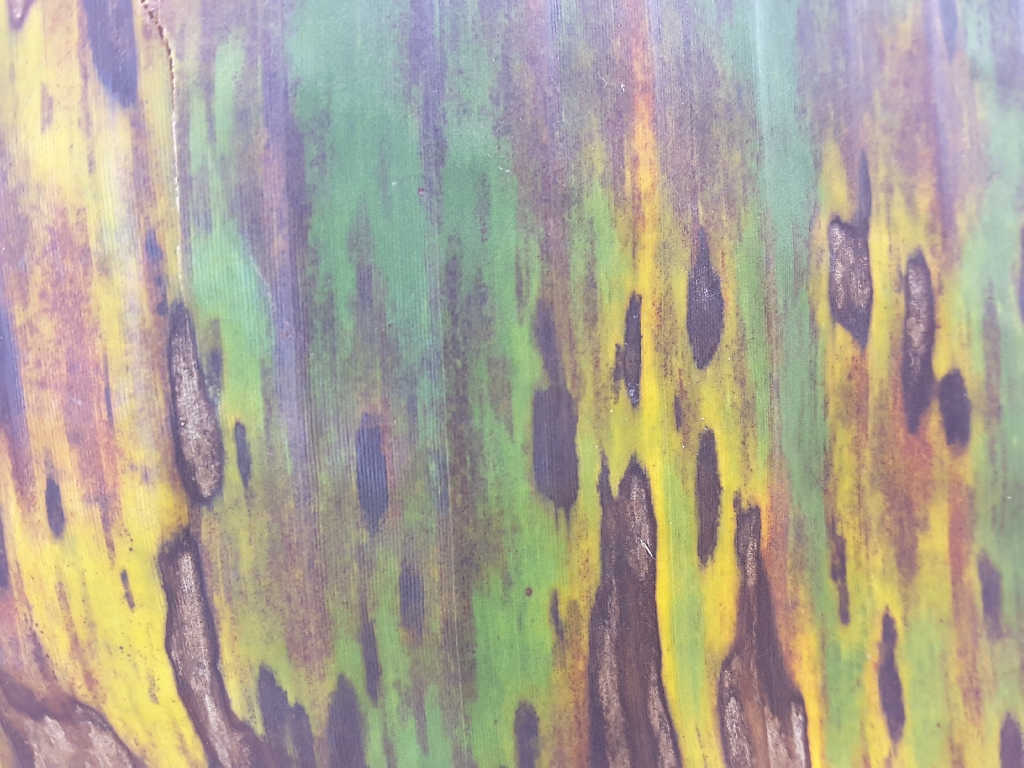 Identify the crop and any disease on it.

banana, black sigatoka
